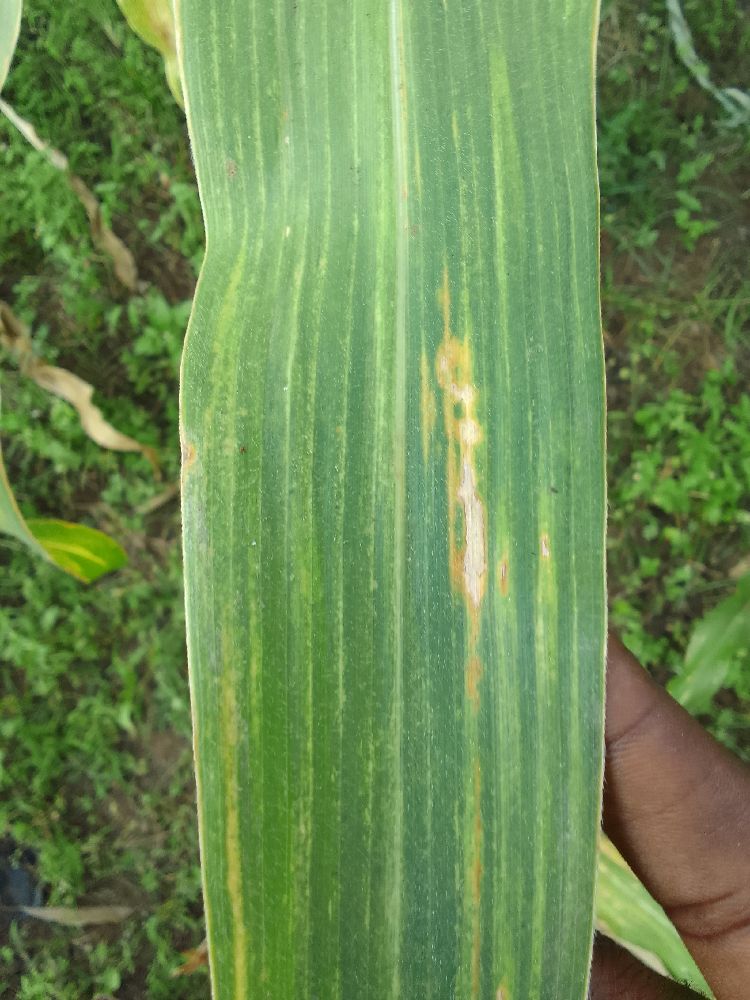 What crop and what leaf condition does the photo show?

maize, maize lethal necrosis
